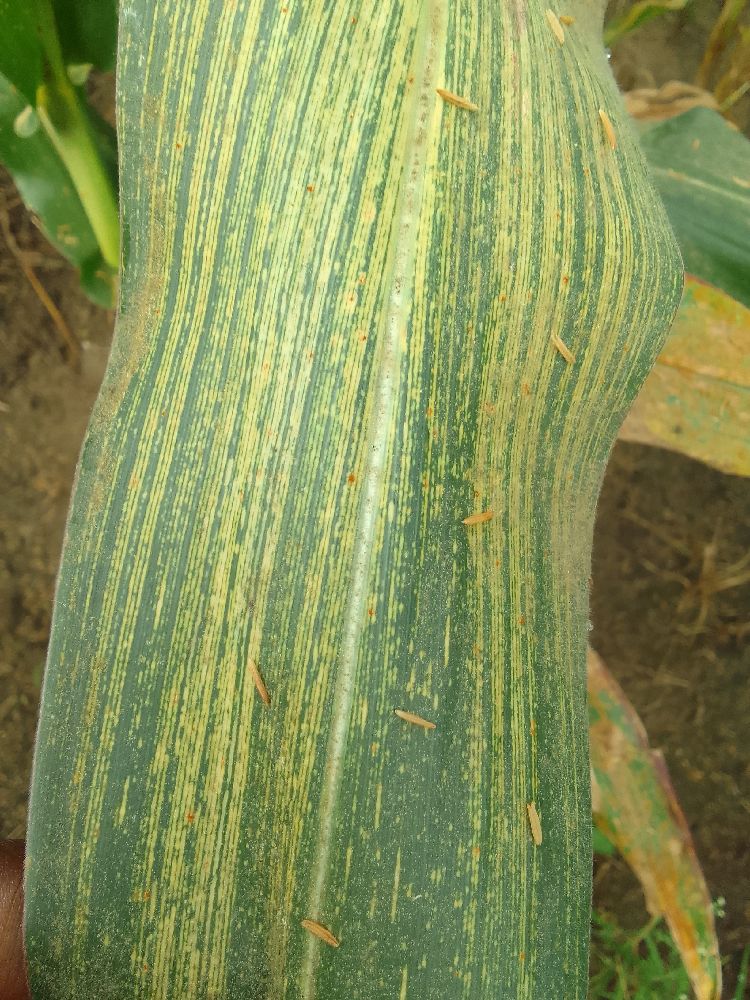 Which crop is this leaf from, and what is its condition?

maize, maize streak virus
